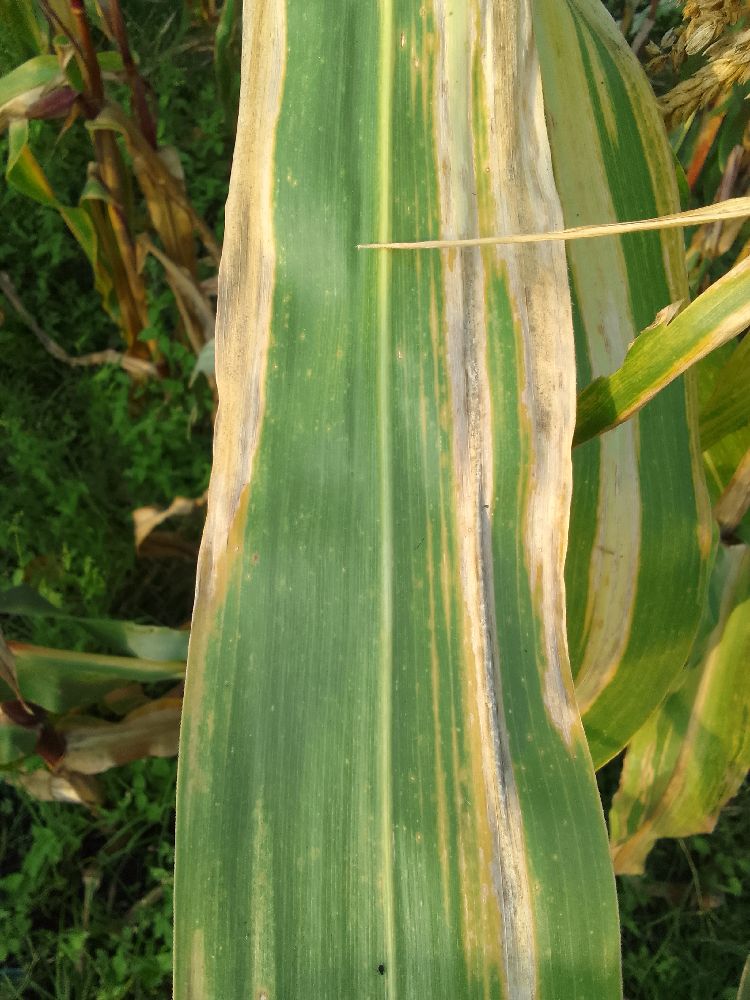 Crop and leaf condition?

maize, maize lethal necrosis
